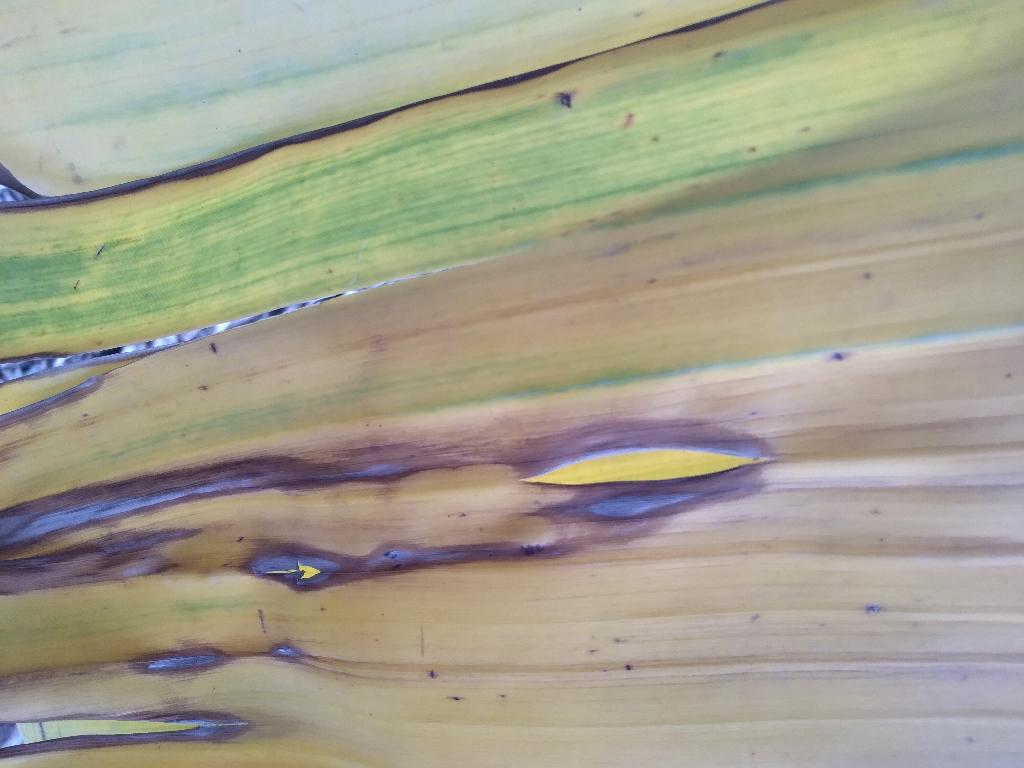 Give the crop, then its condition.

banana, fusarium wilt race 1
